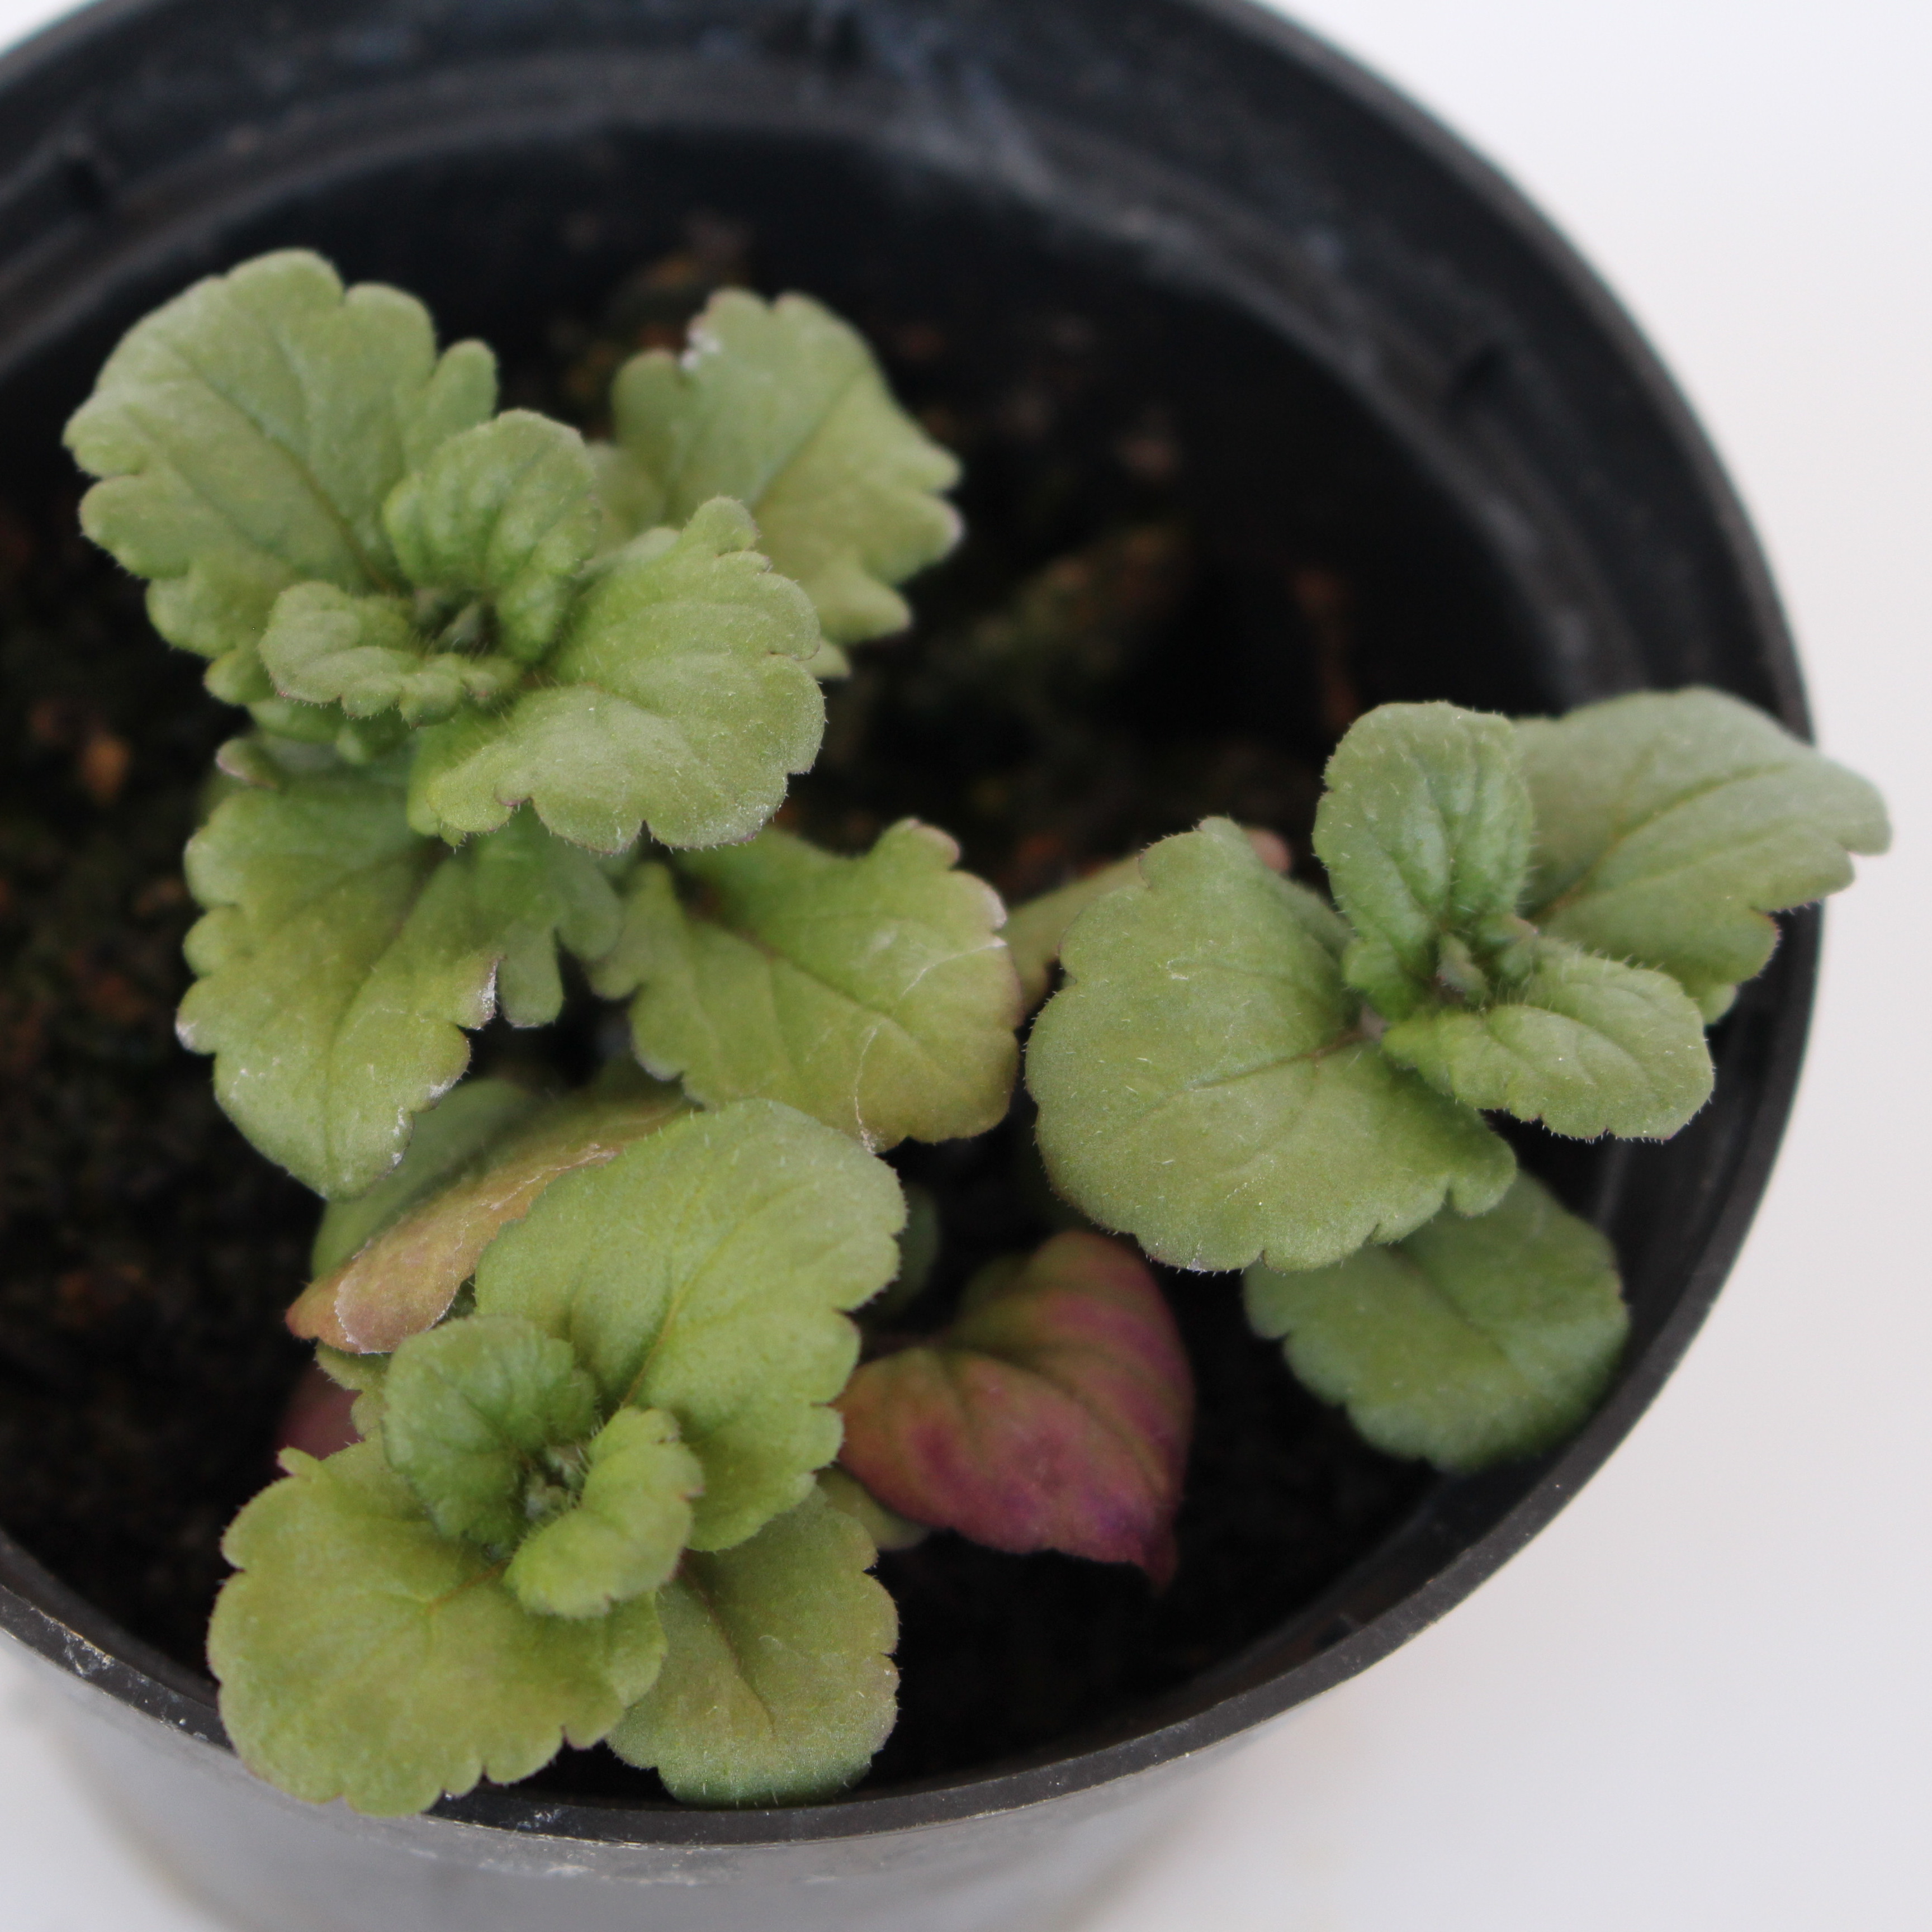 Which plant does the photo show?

Veronica persica
